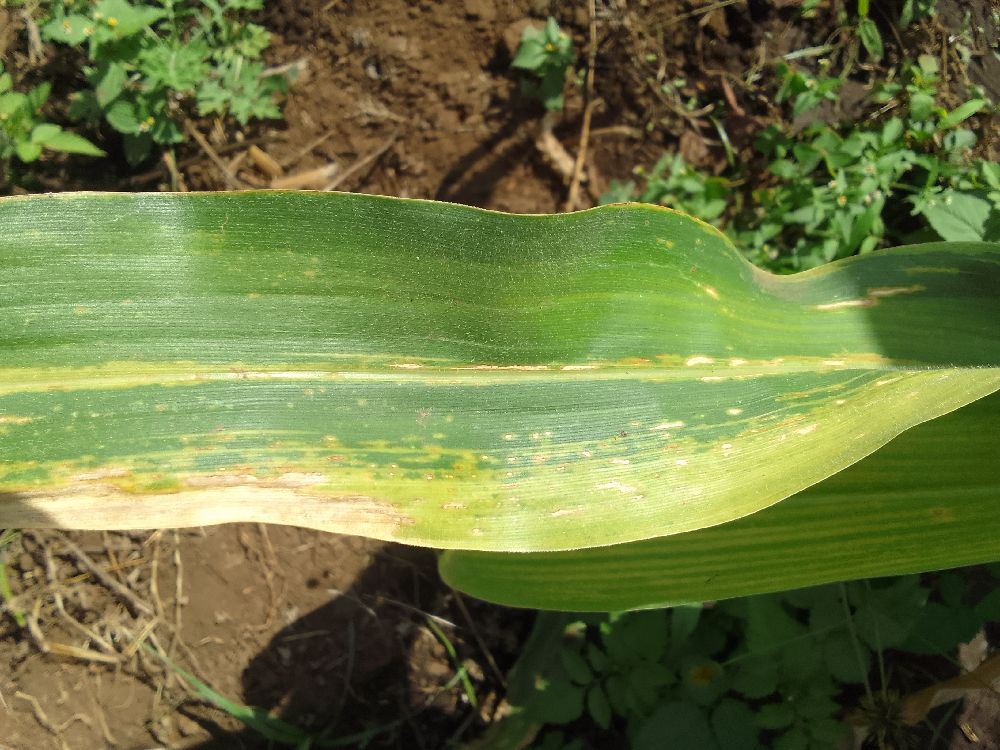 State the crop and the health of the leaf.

maize, maize lethal necrosis
